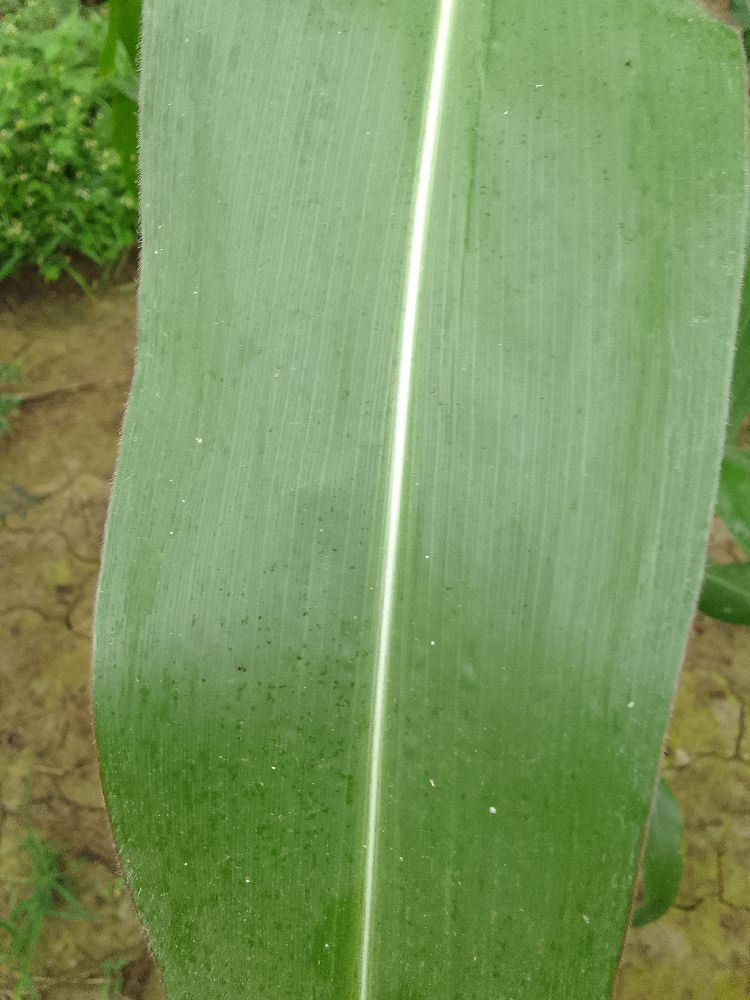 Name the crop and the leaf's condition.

maize, healthy
